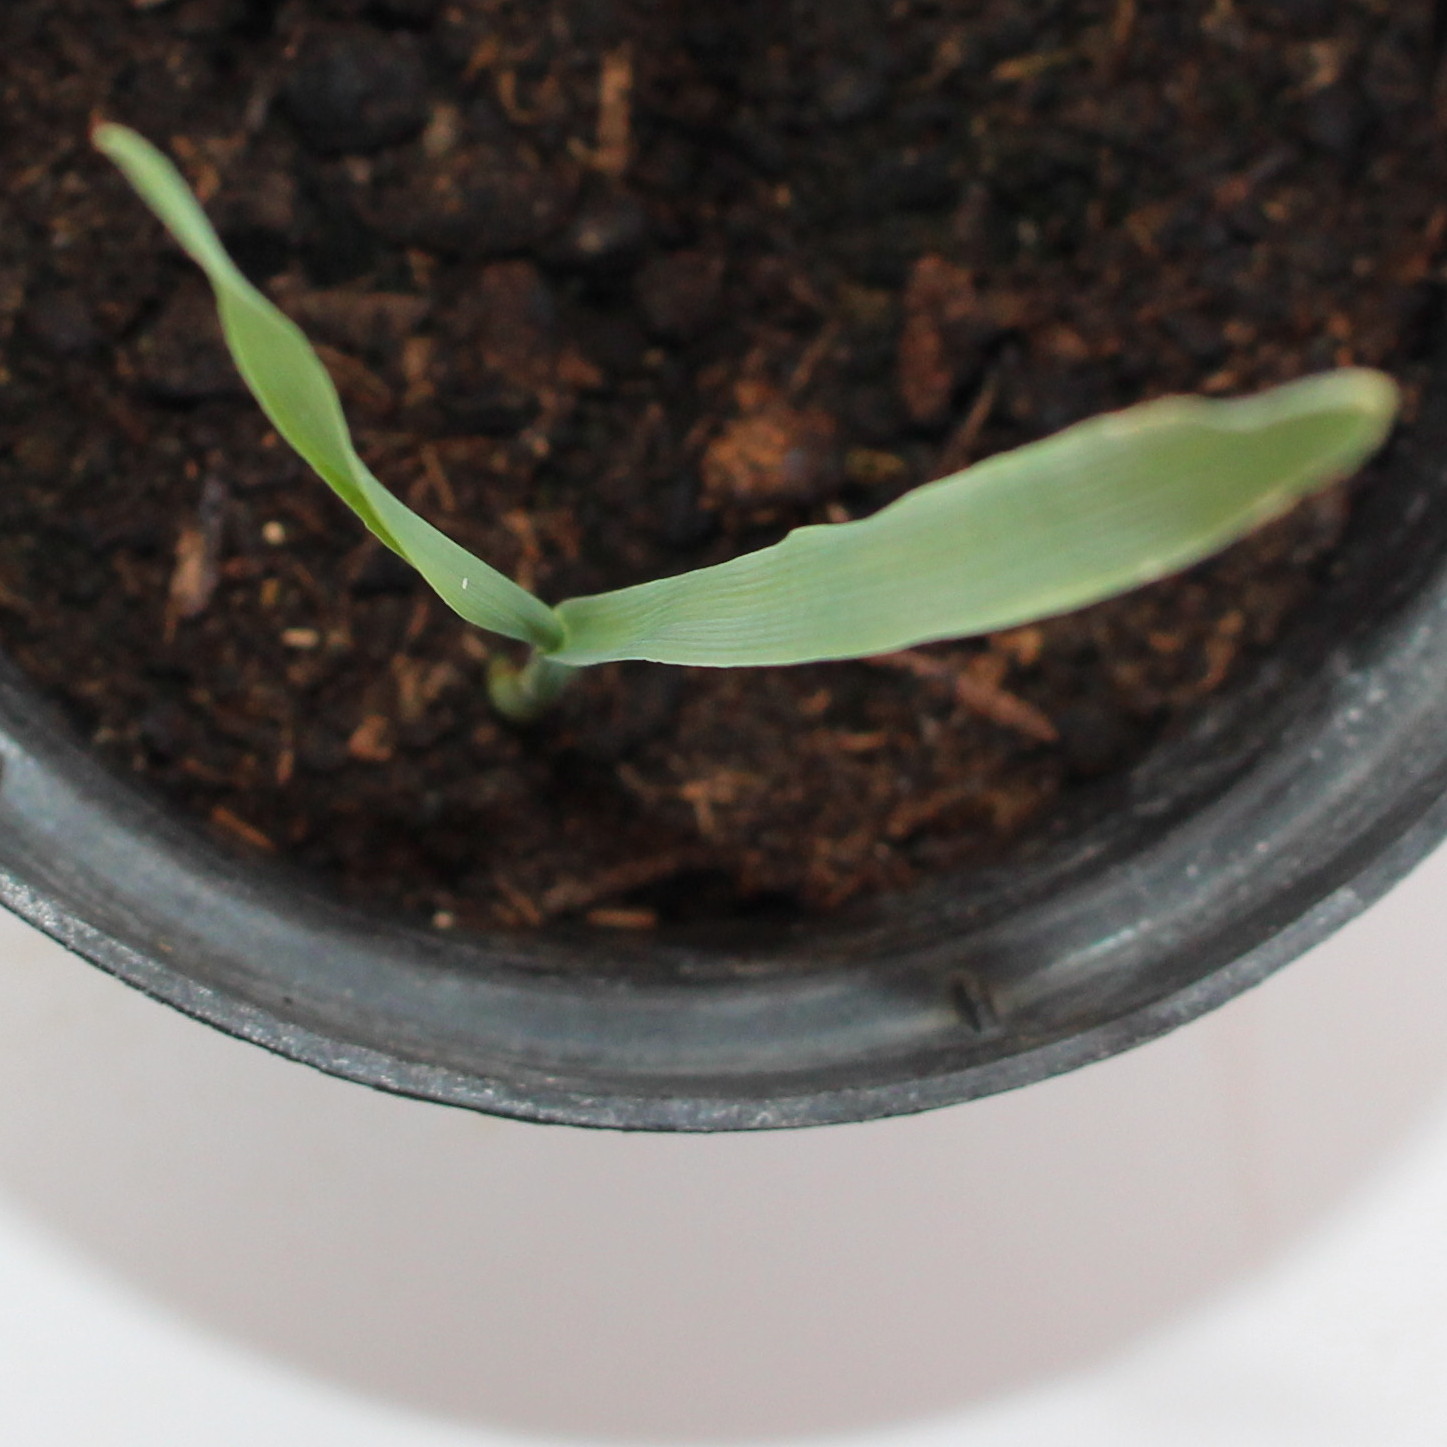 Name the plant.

Avena sterilis
